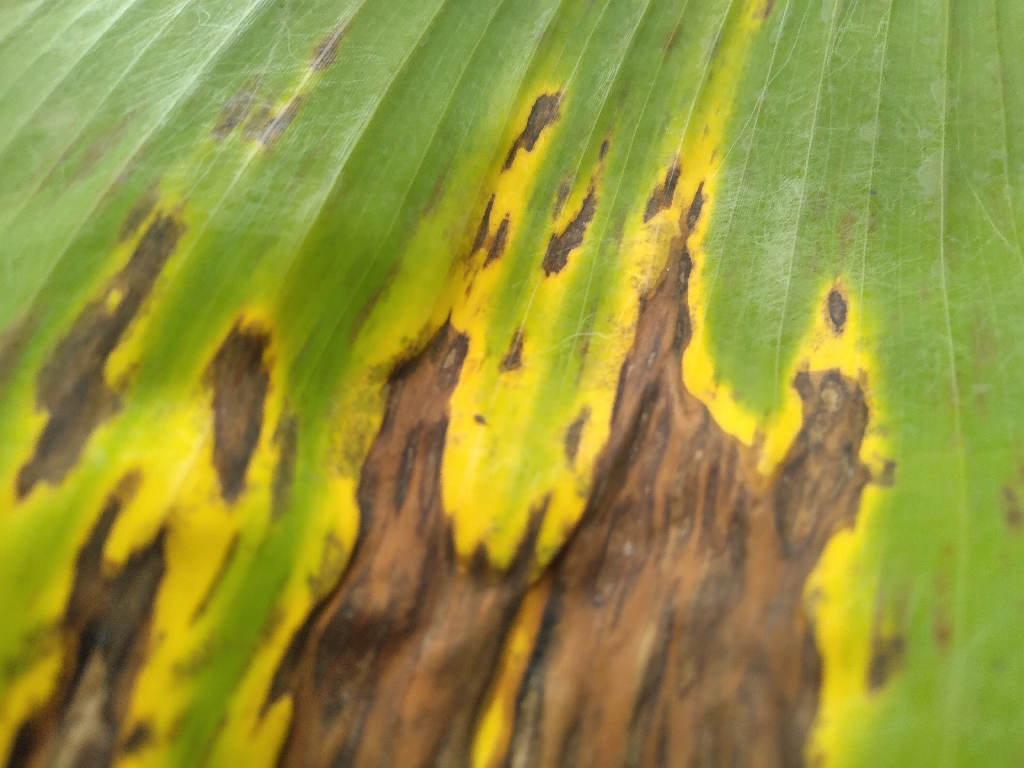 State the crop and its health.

banana, black sigatoka
